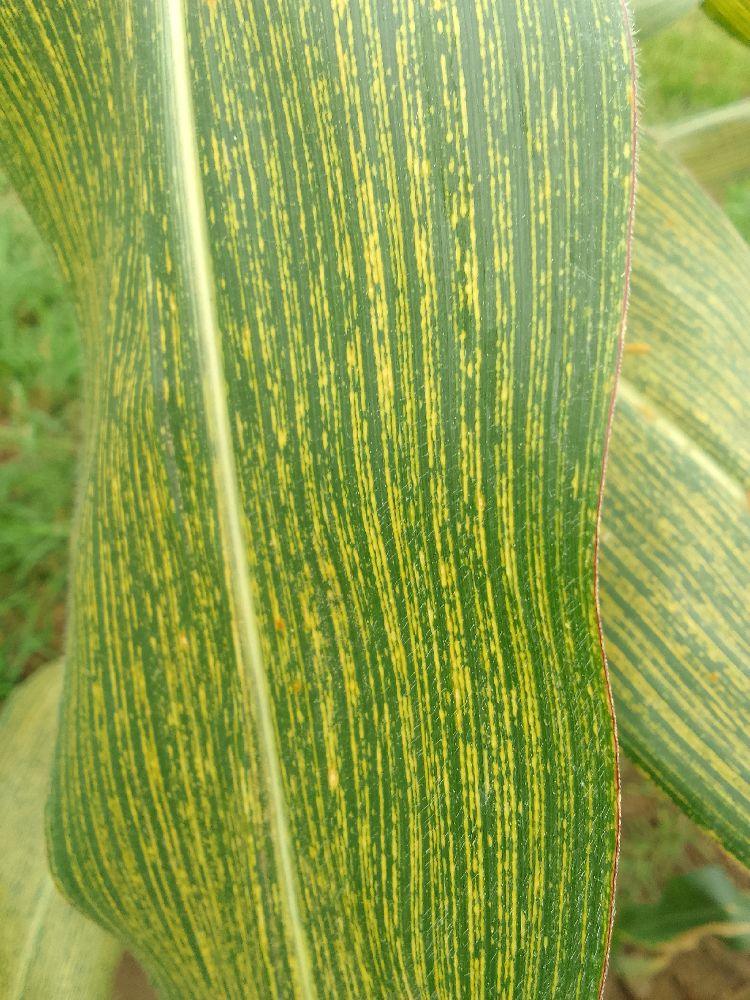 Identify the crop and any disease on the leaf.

maize, maize streak virus
